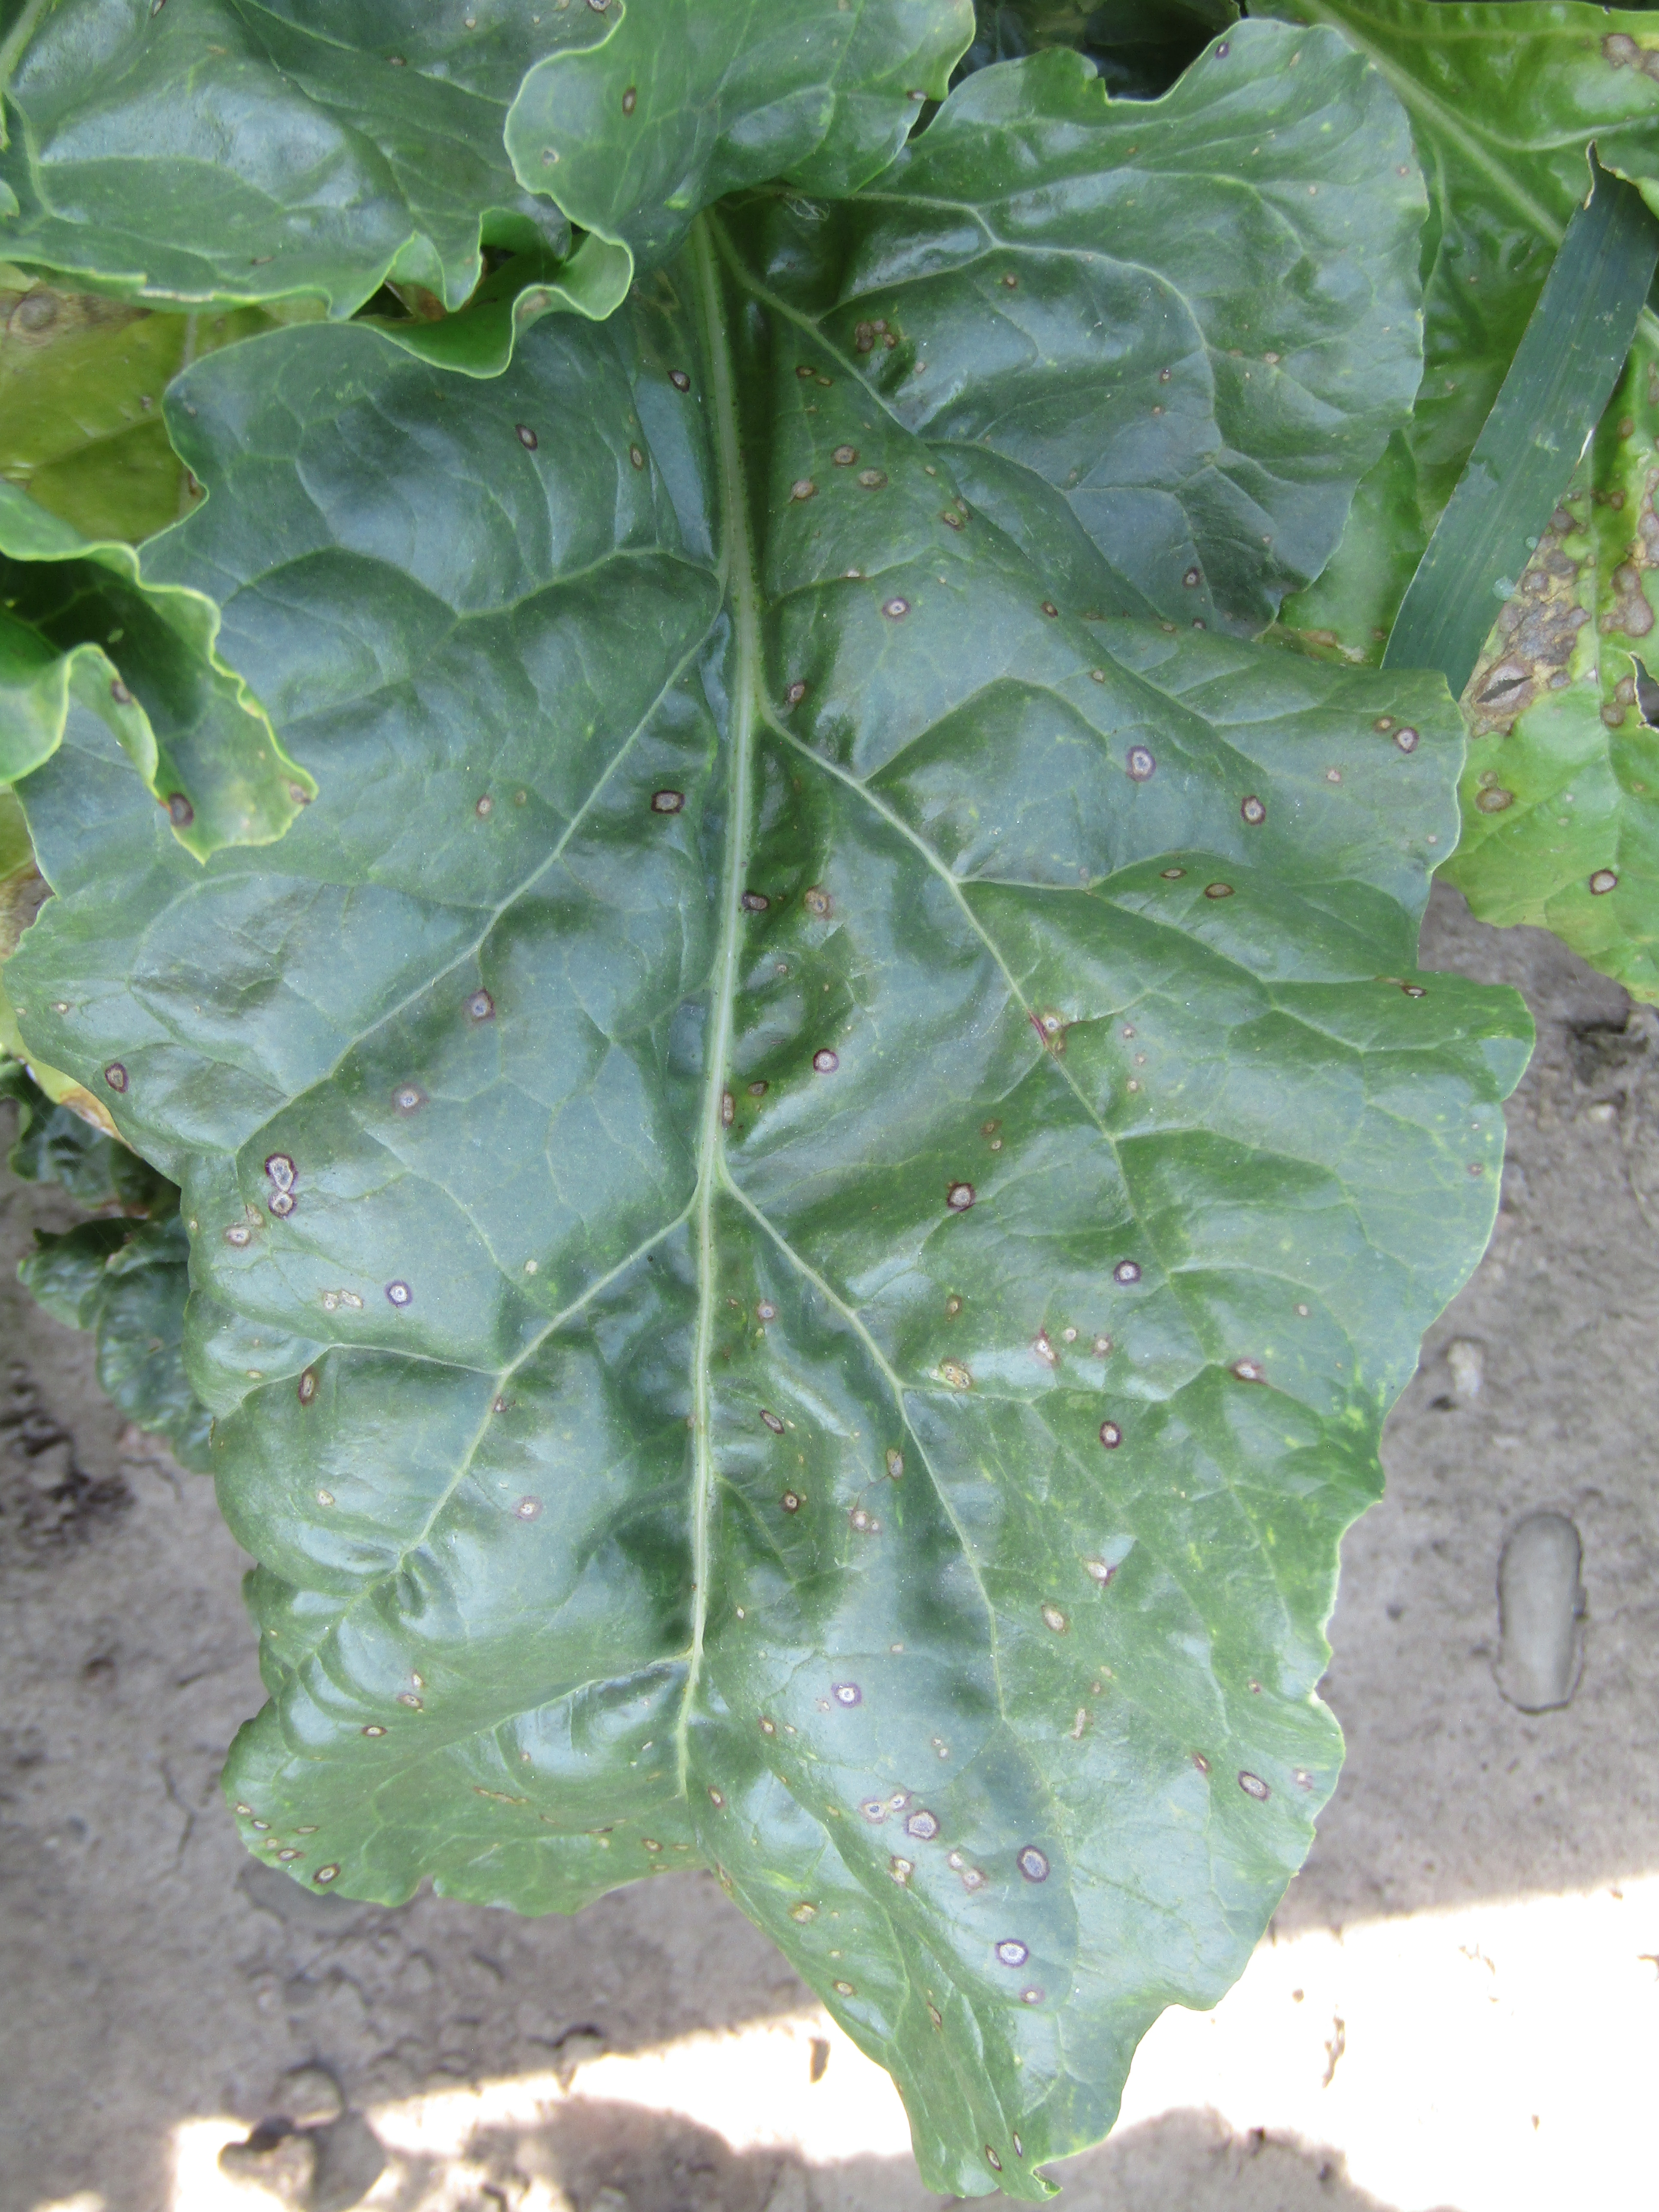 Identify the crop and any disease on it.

beet, cercospora
